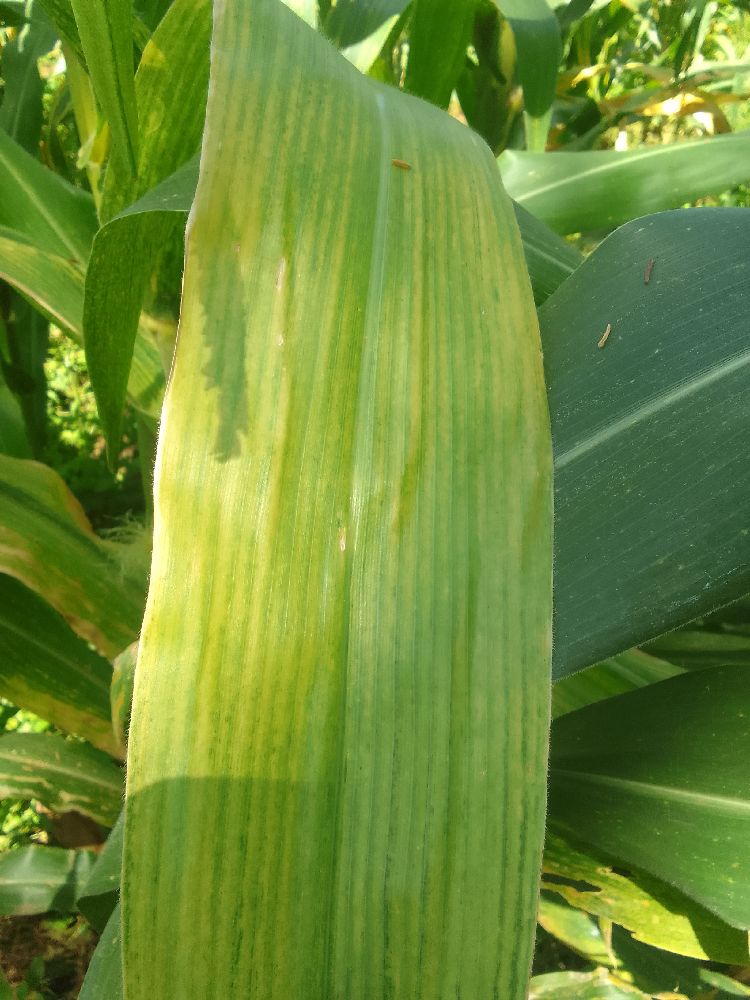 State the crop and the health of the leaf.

maize, maize lethal necrosis
